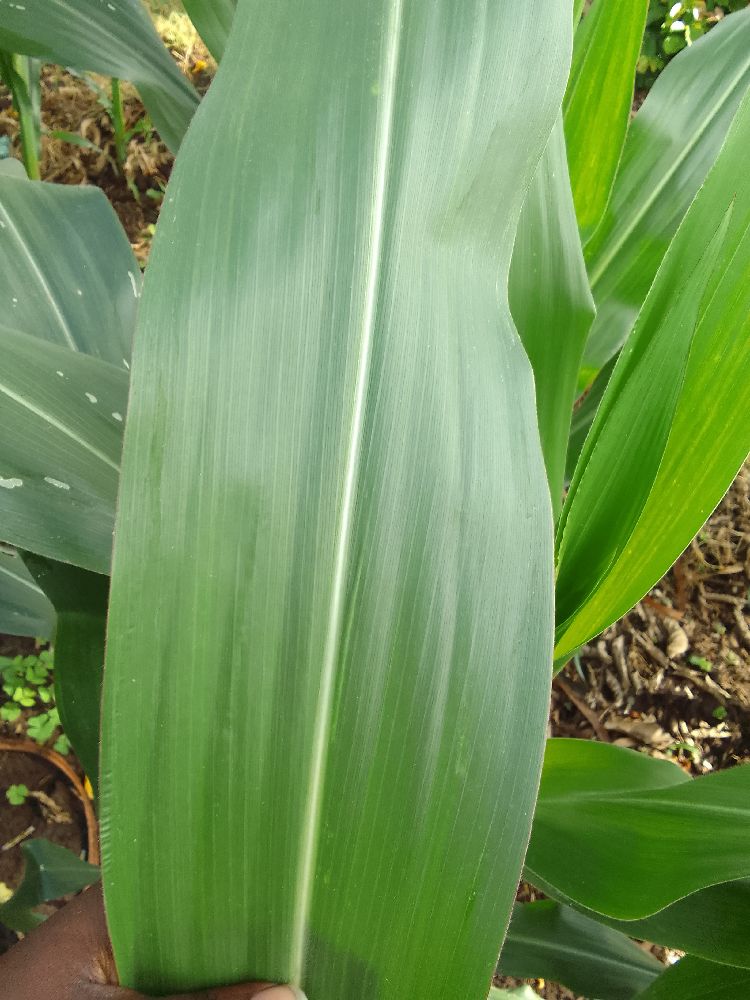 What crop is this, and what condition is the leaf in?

maize, healthy
